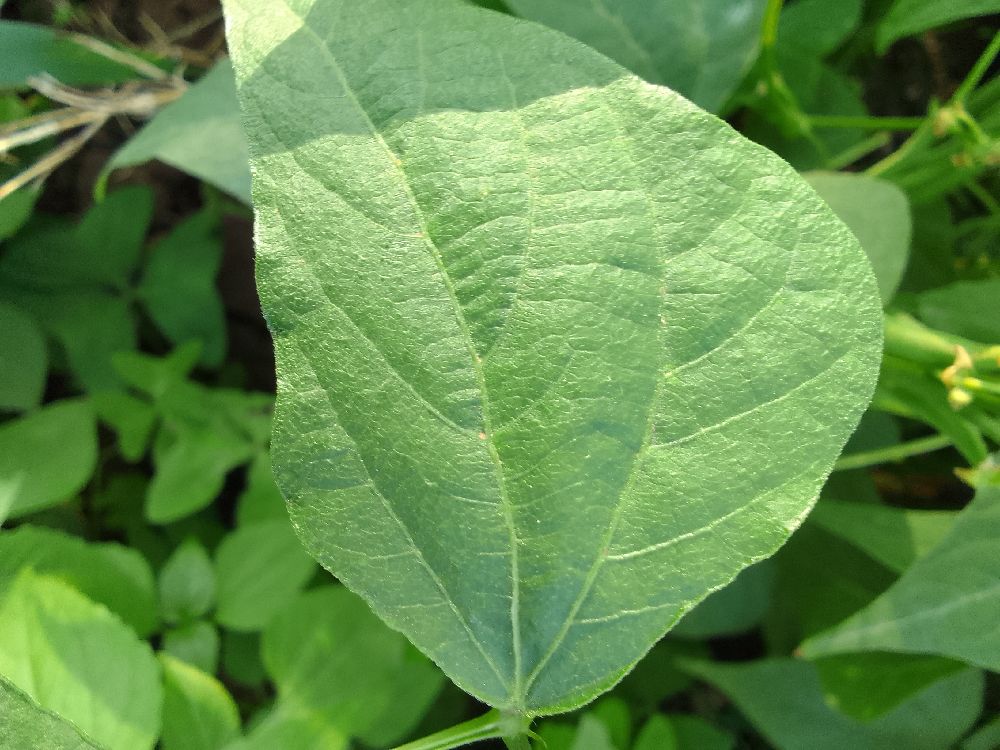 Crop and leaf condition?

common bean, healthy
